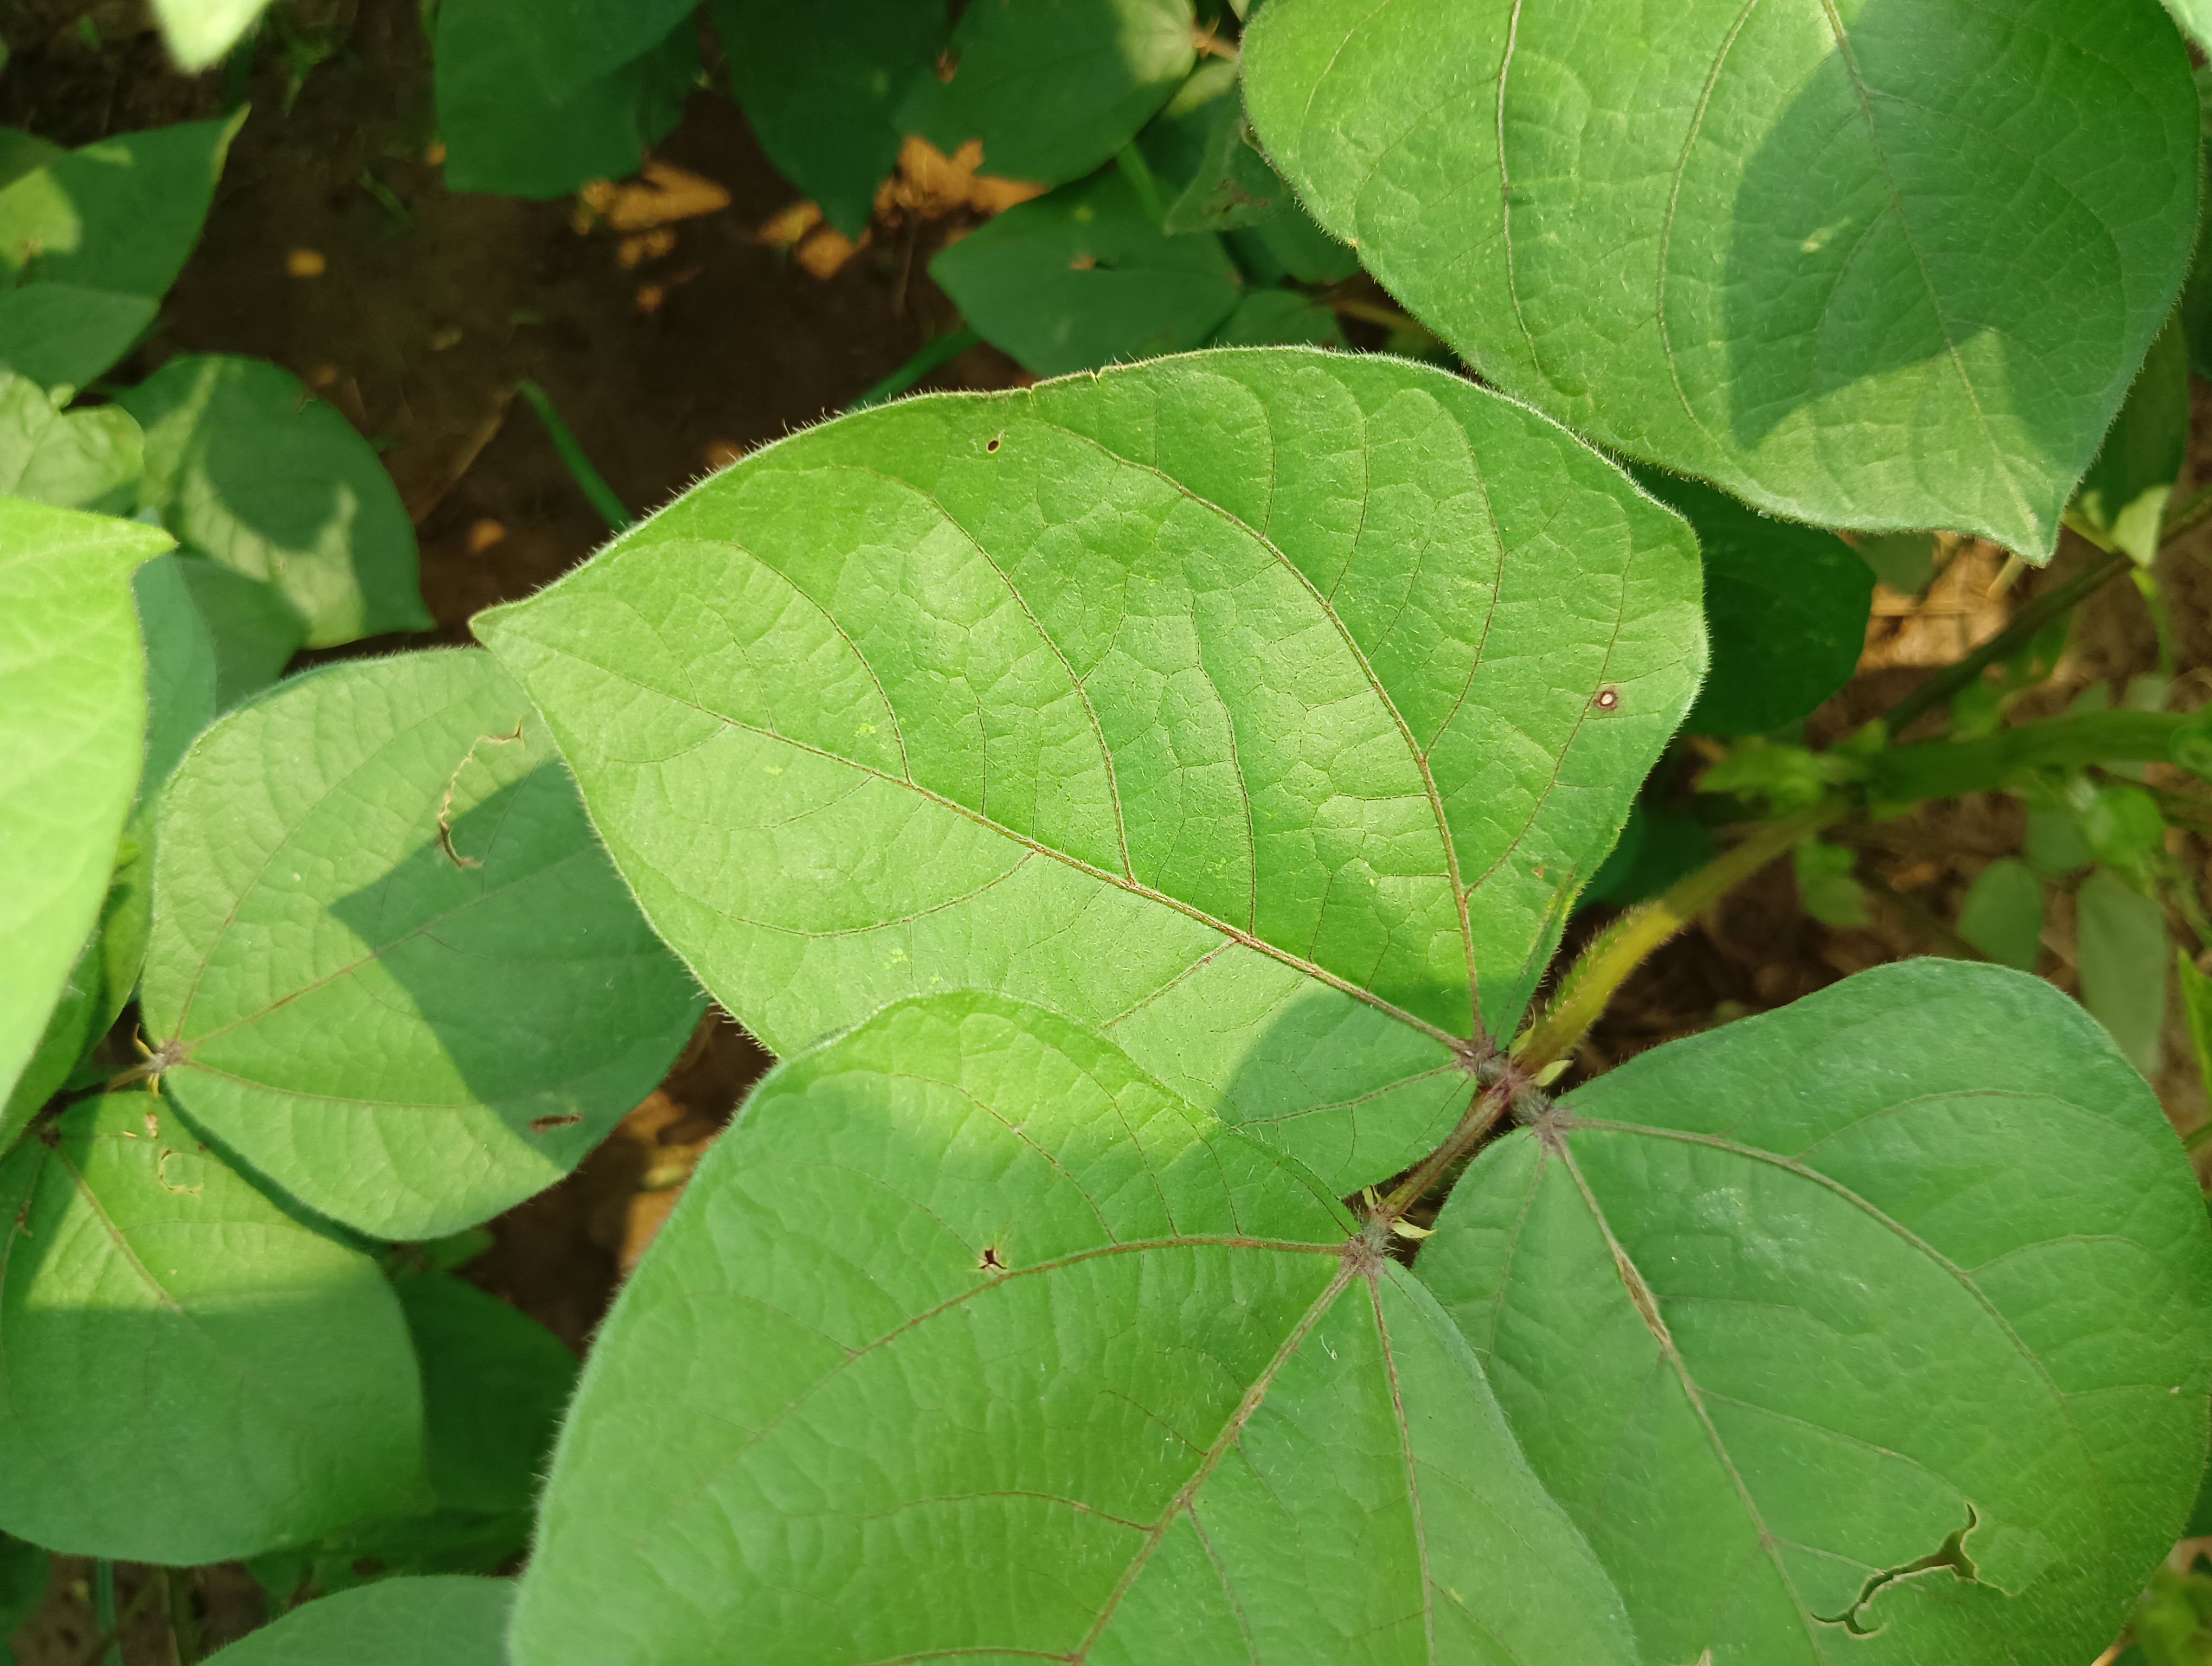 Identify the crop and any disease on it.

mungbean, healthy
